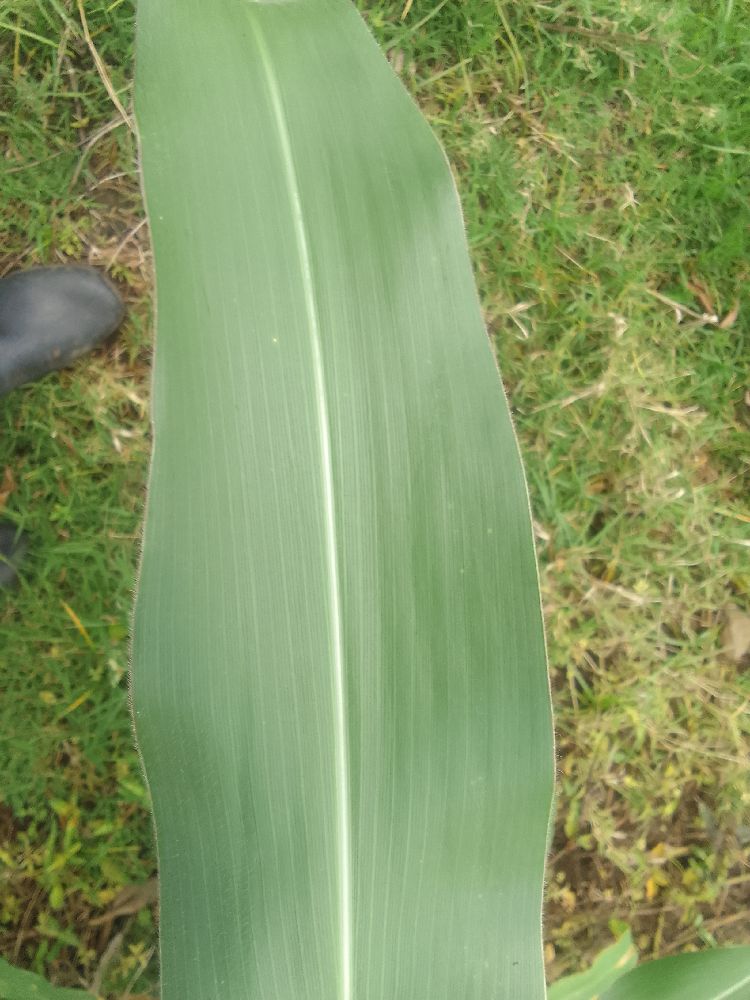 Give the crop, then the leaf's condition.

maize, healthy
